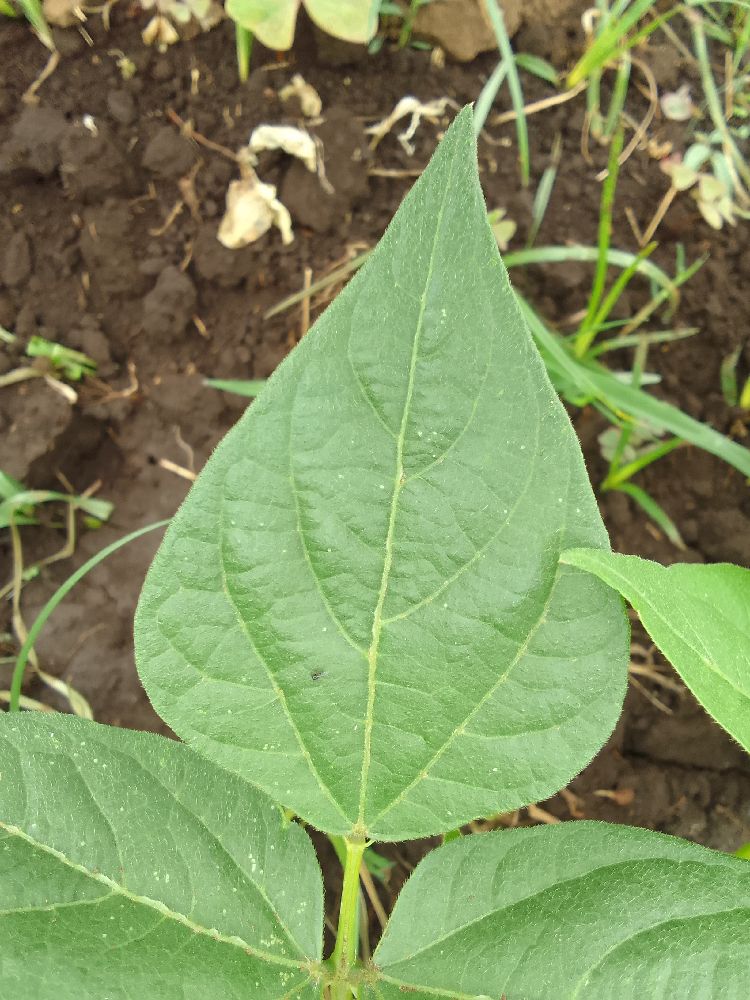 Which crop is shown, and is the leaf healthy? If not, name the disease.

common bean, healthy
